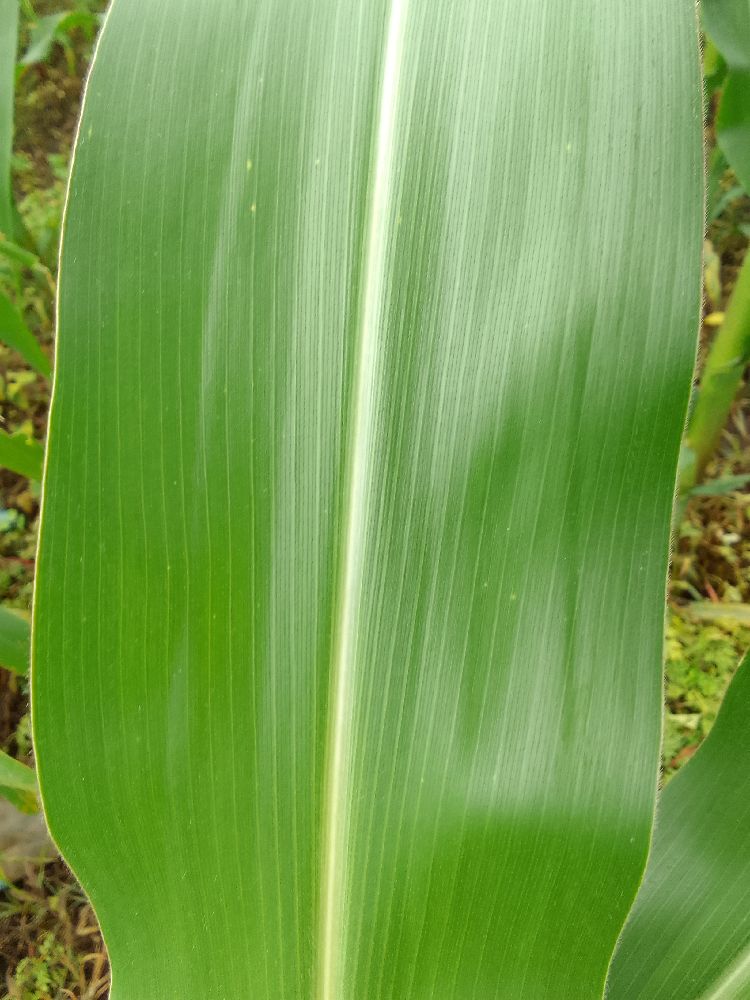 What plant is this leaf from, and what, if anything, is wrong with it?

maize, healthy
